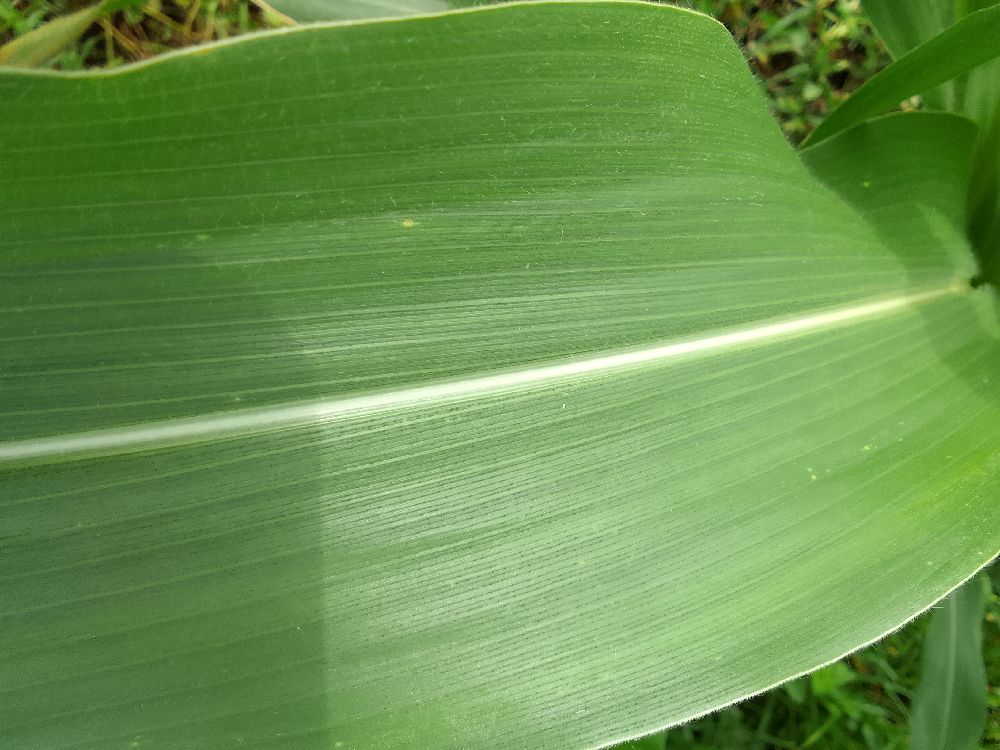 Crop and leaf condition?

maize, healthy
